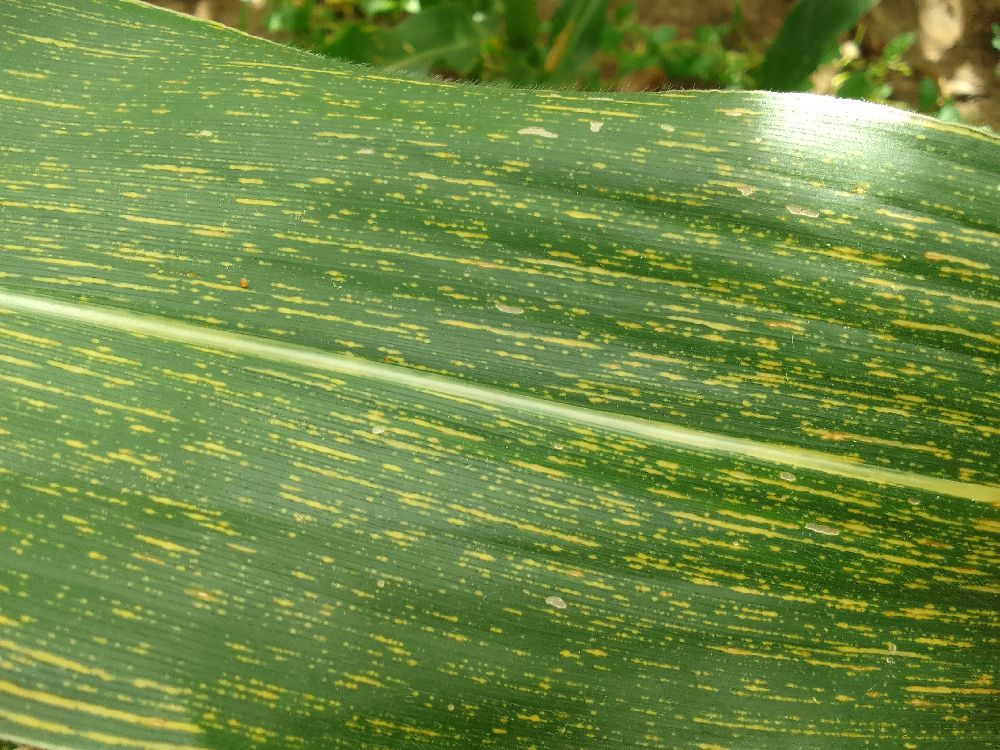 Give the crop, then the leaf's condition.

maize, maize streak virus
